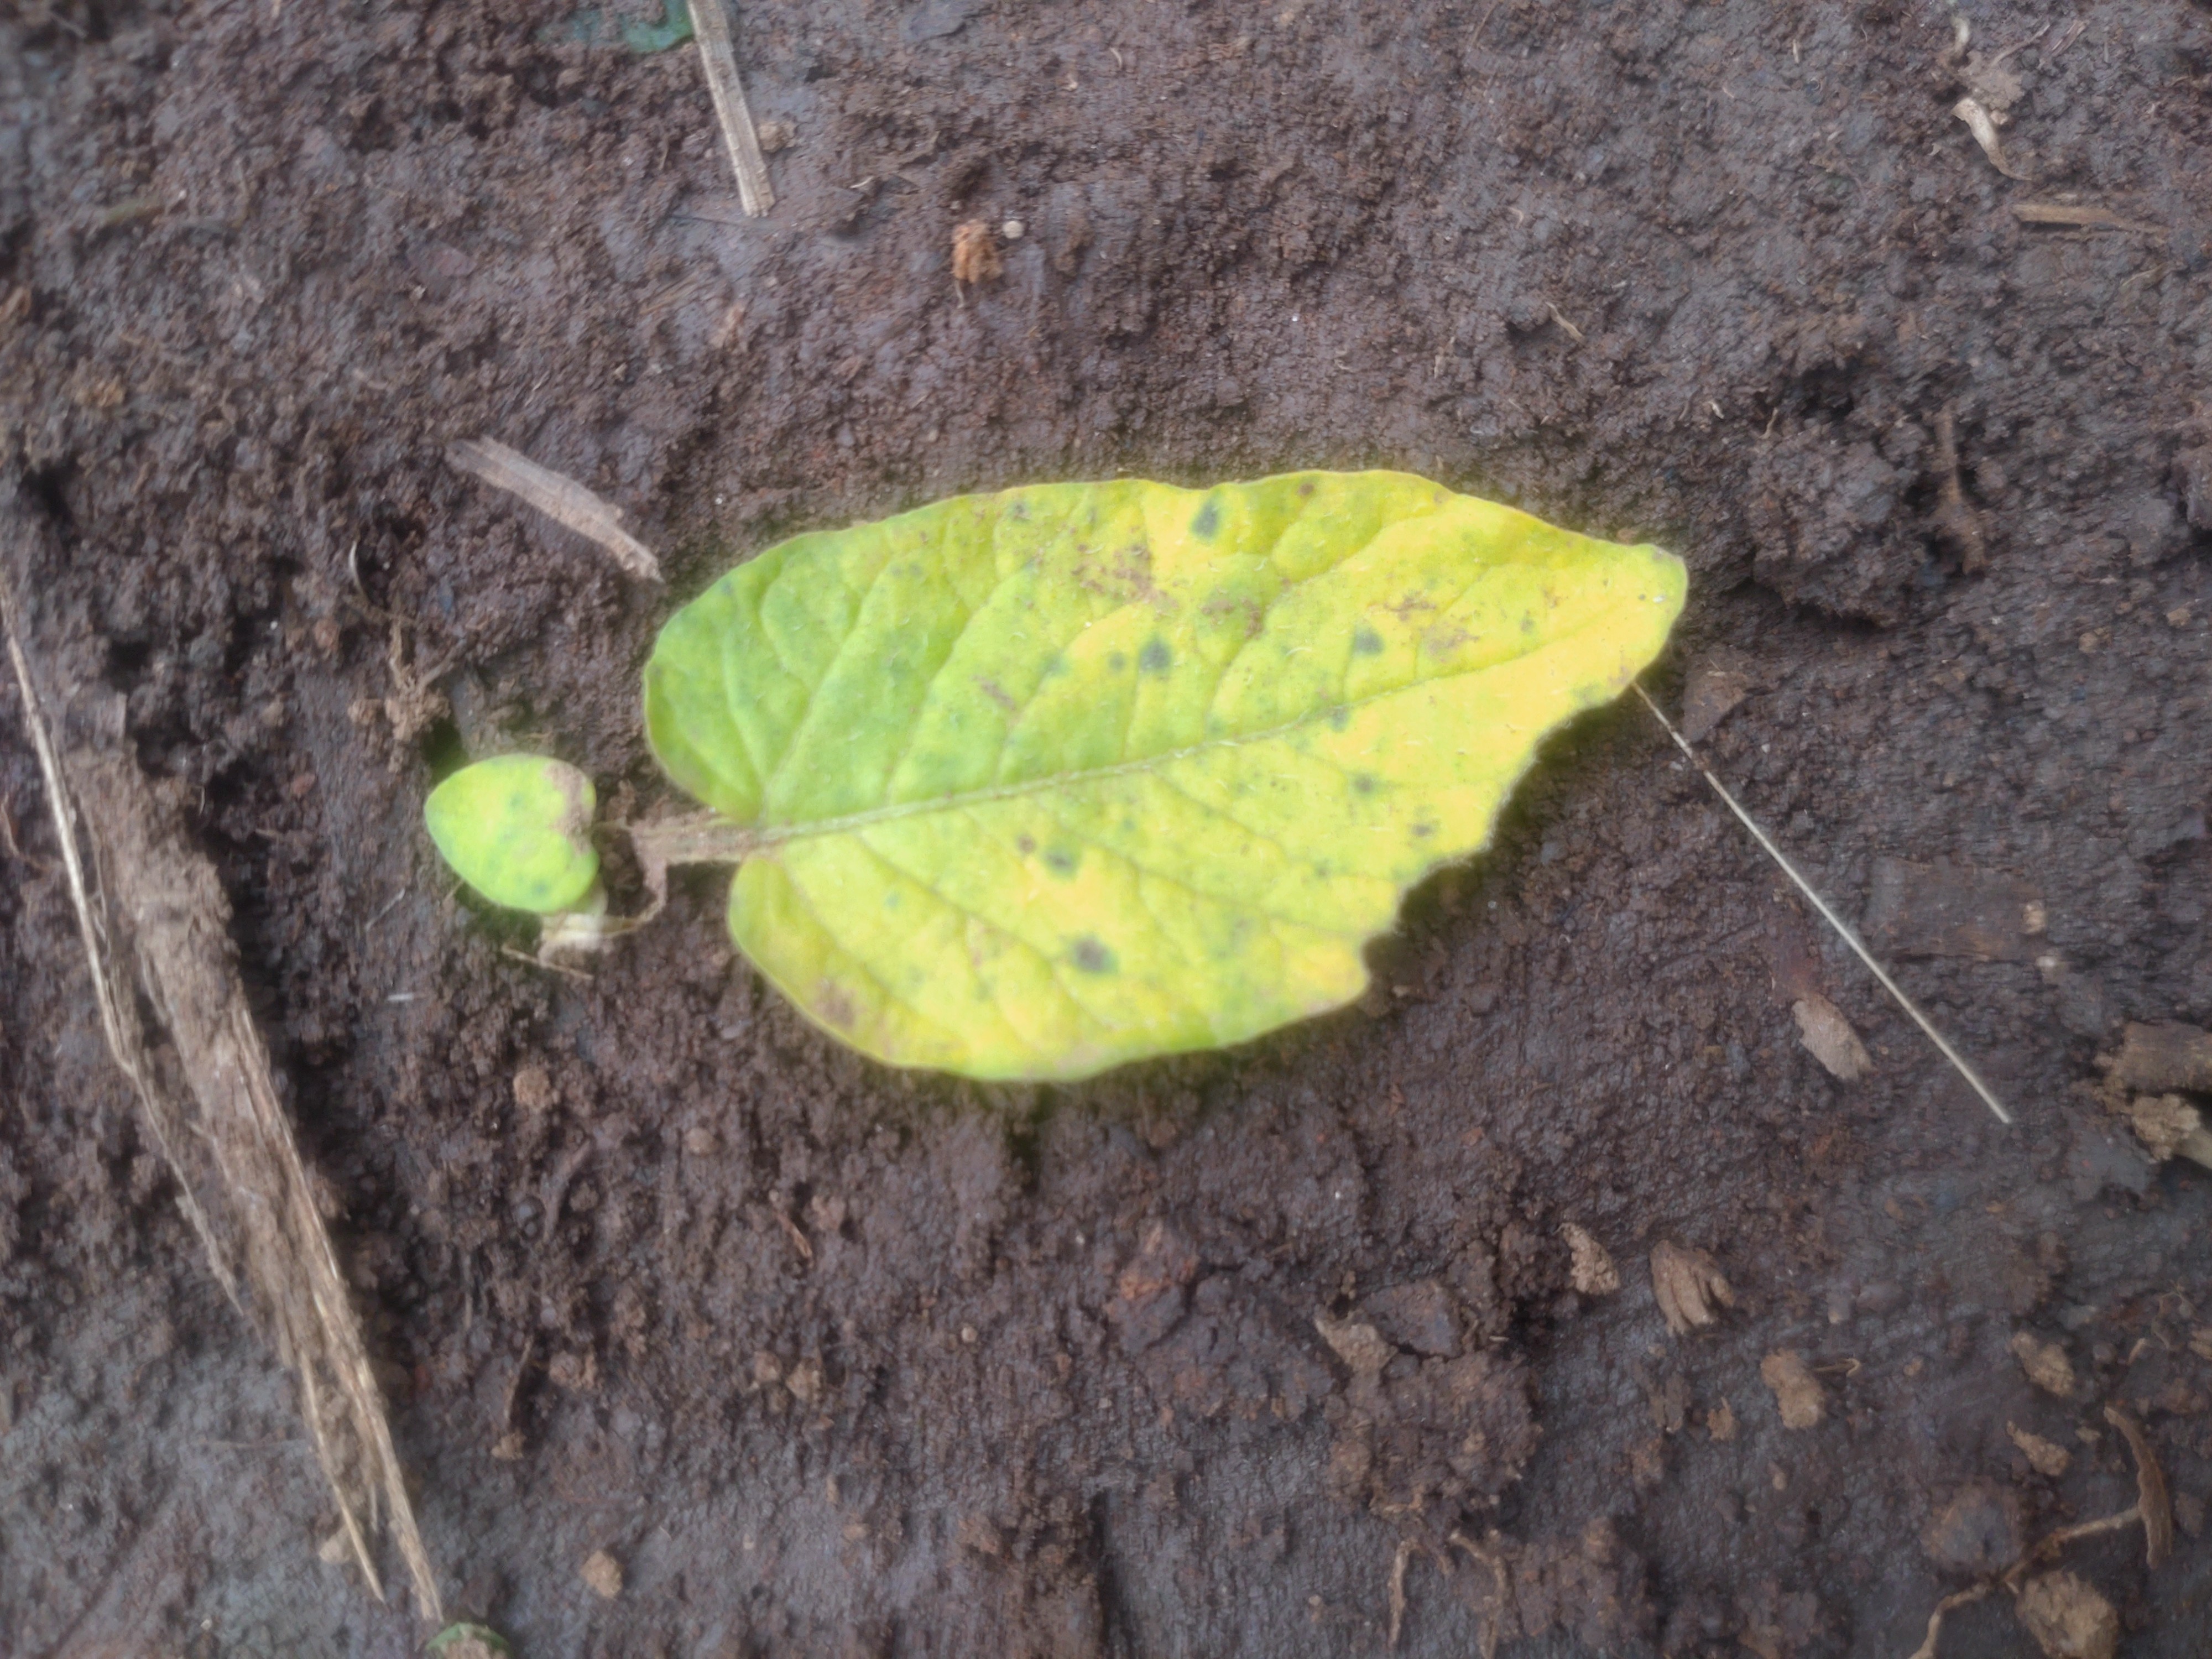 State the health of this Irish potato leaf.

late blight
